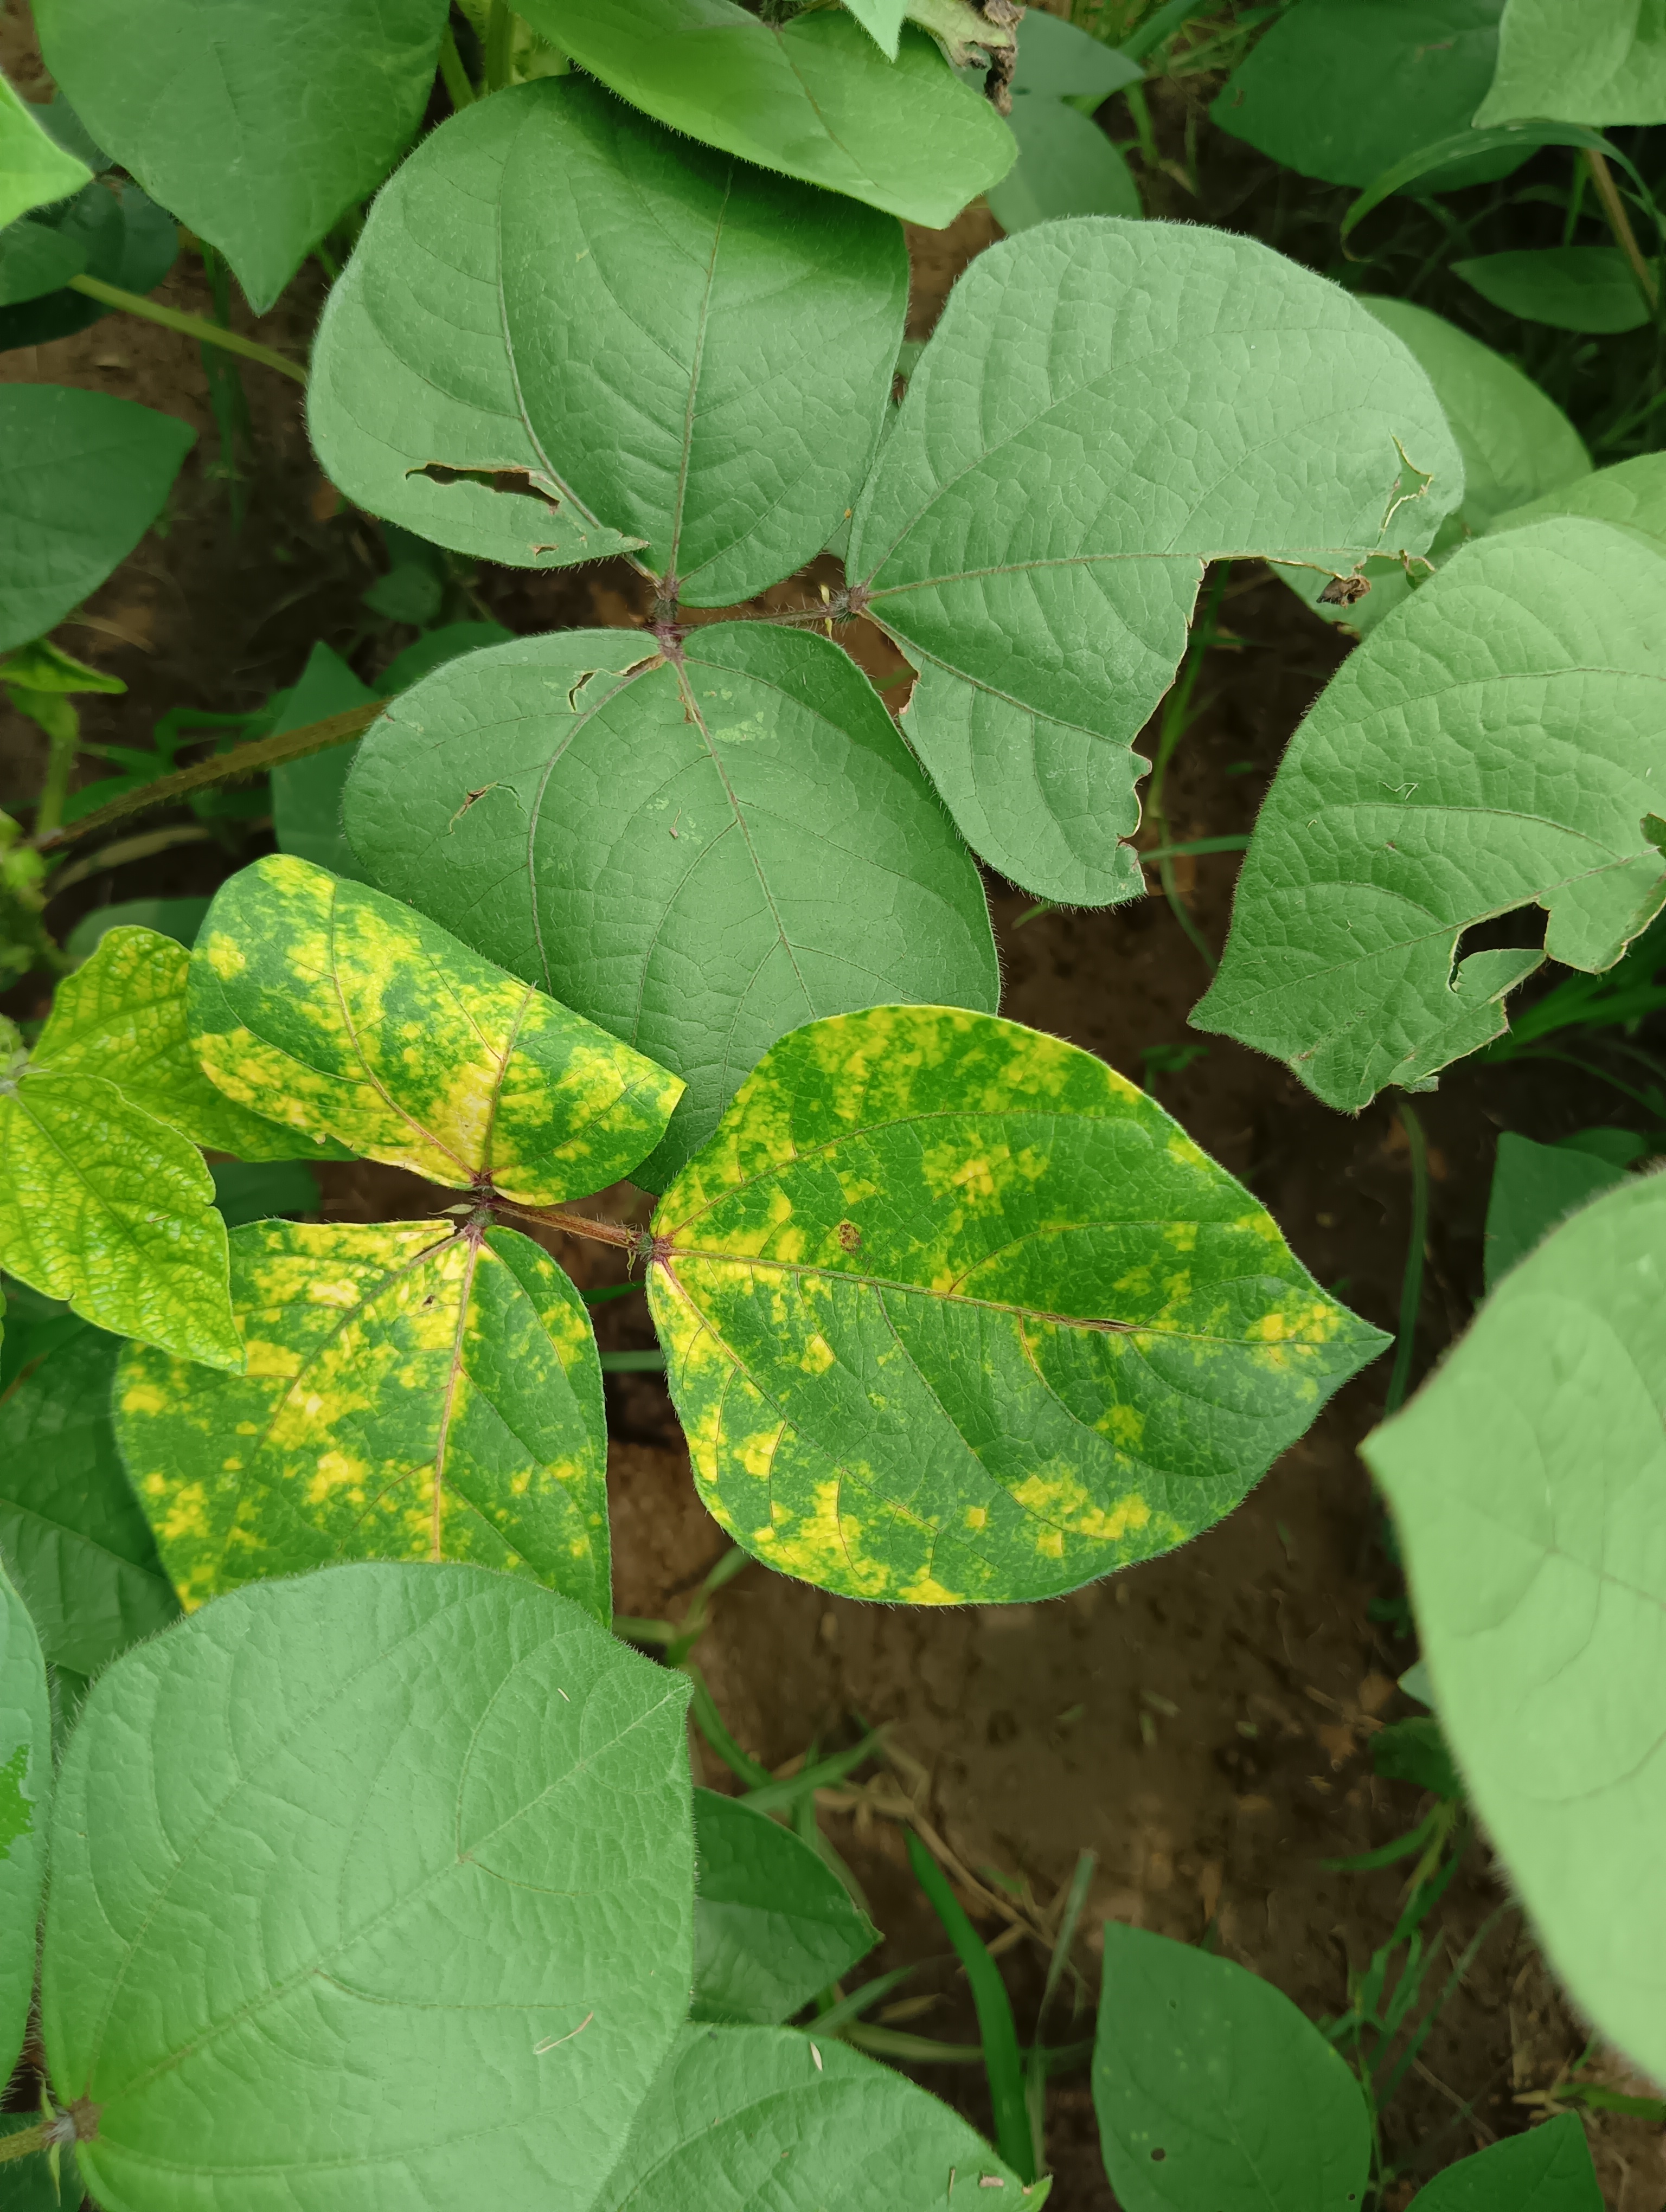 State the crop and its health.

mungbean, yellow mosaic
